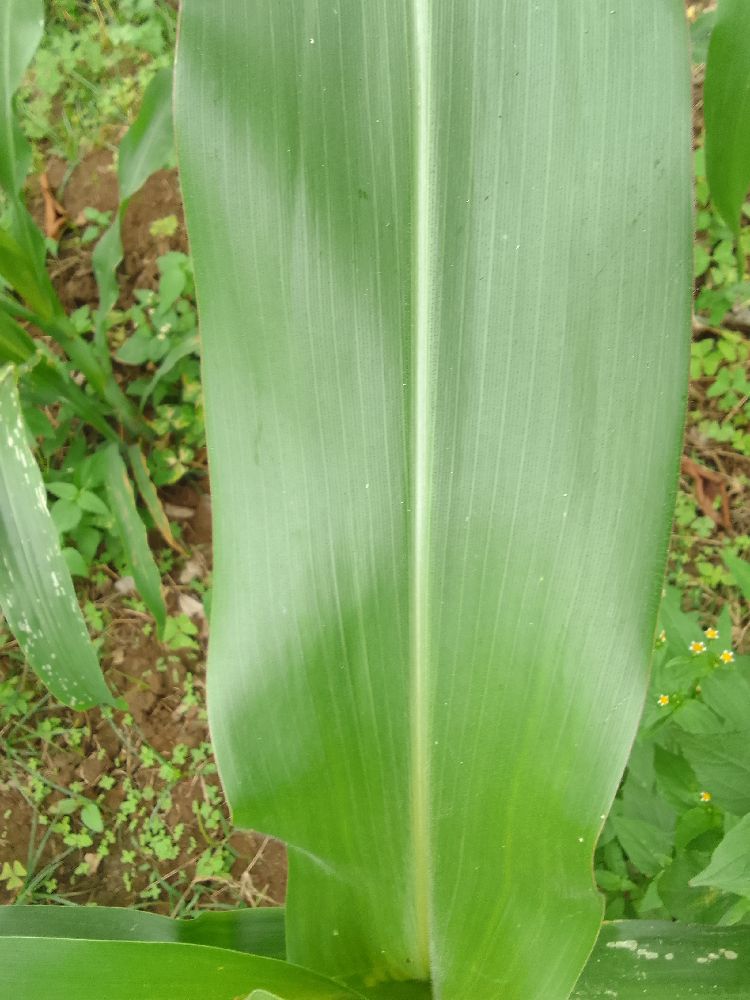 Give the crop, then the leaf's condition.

maize, healthy
